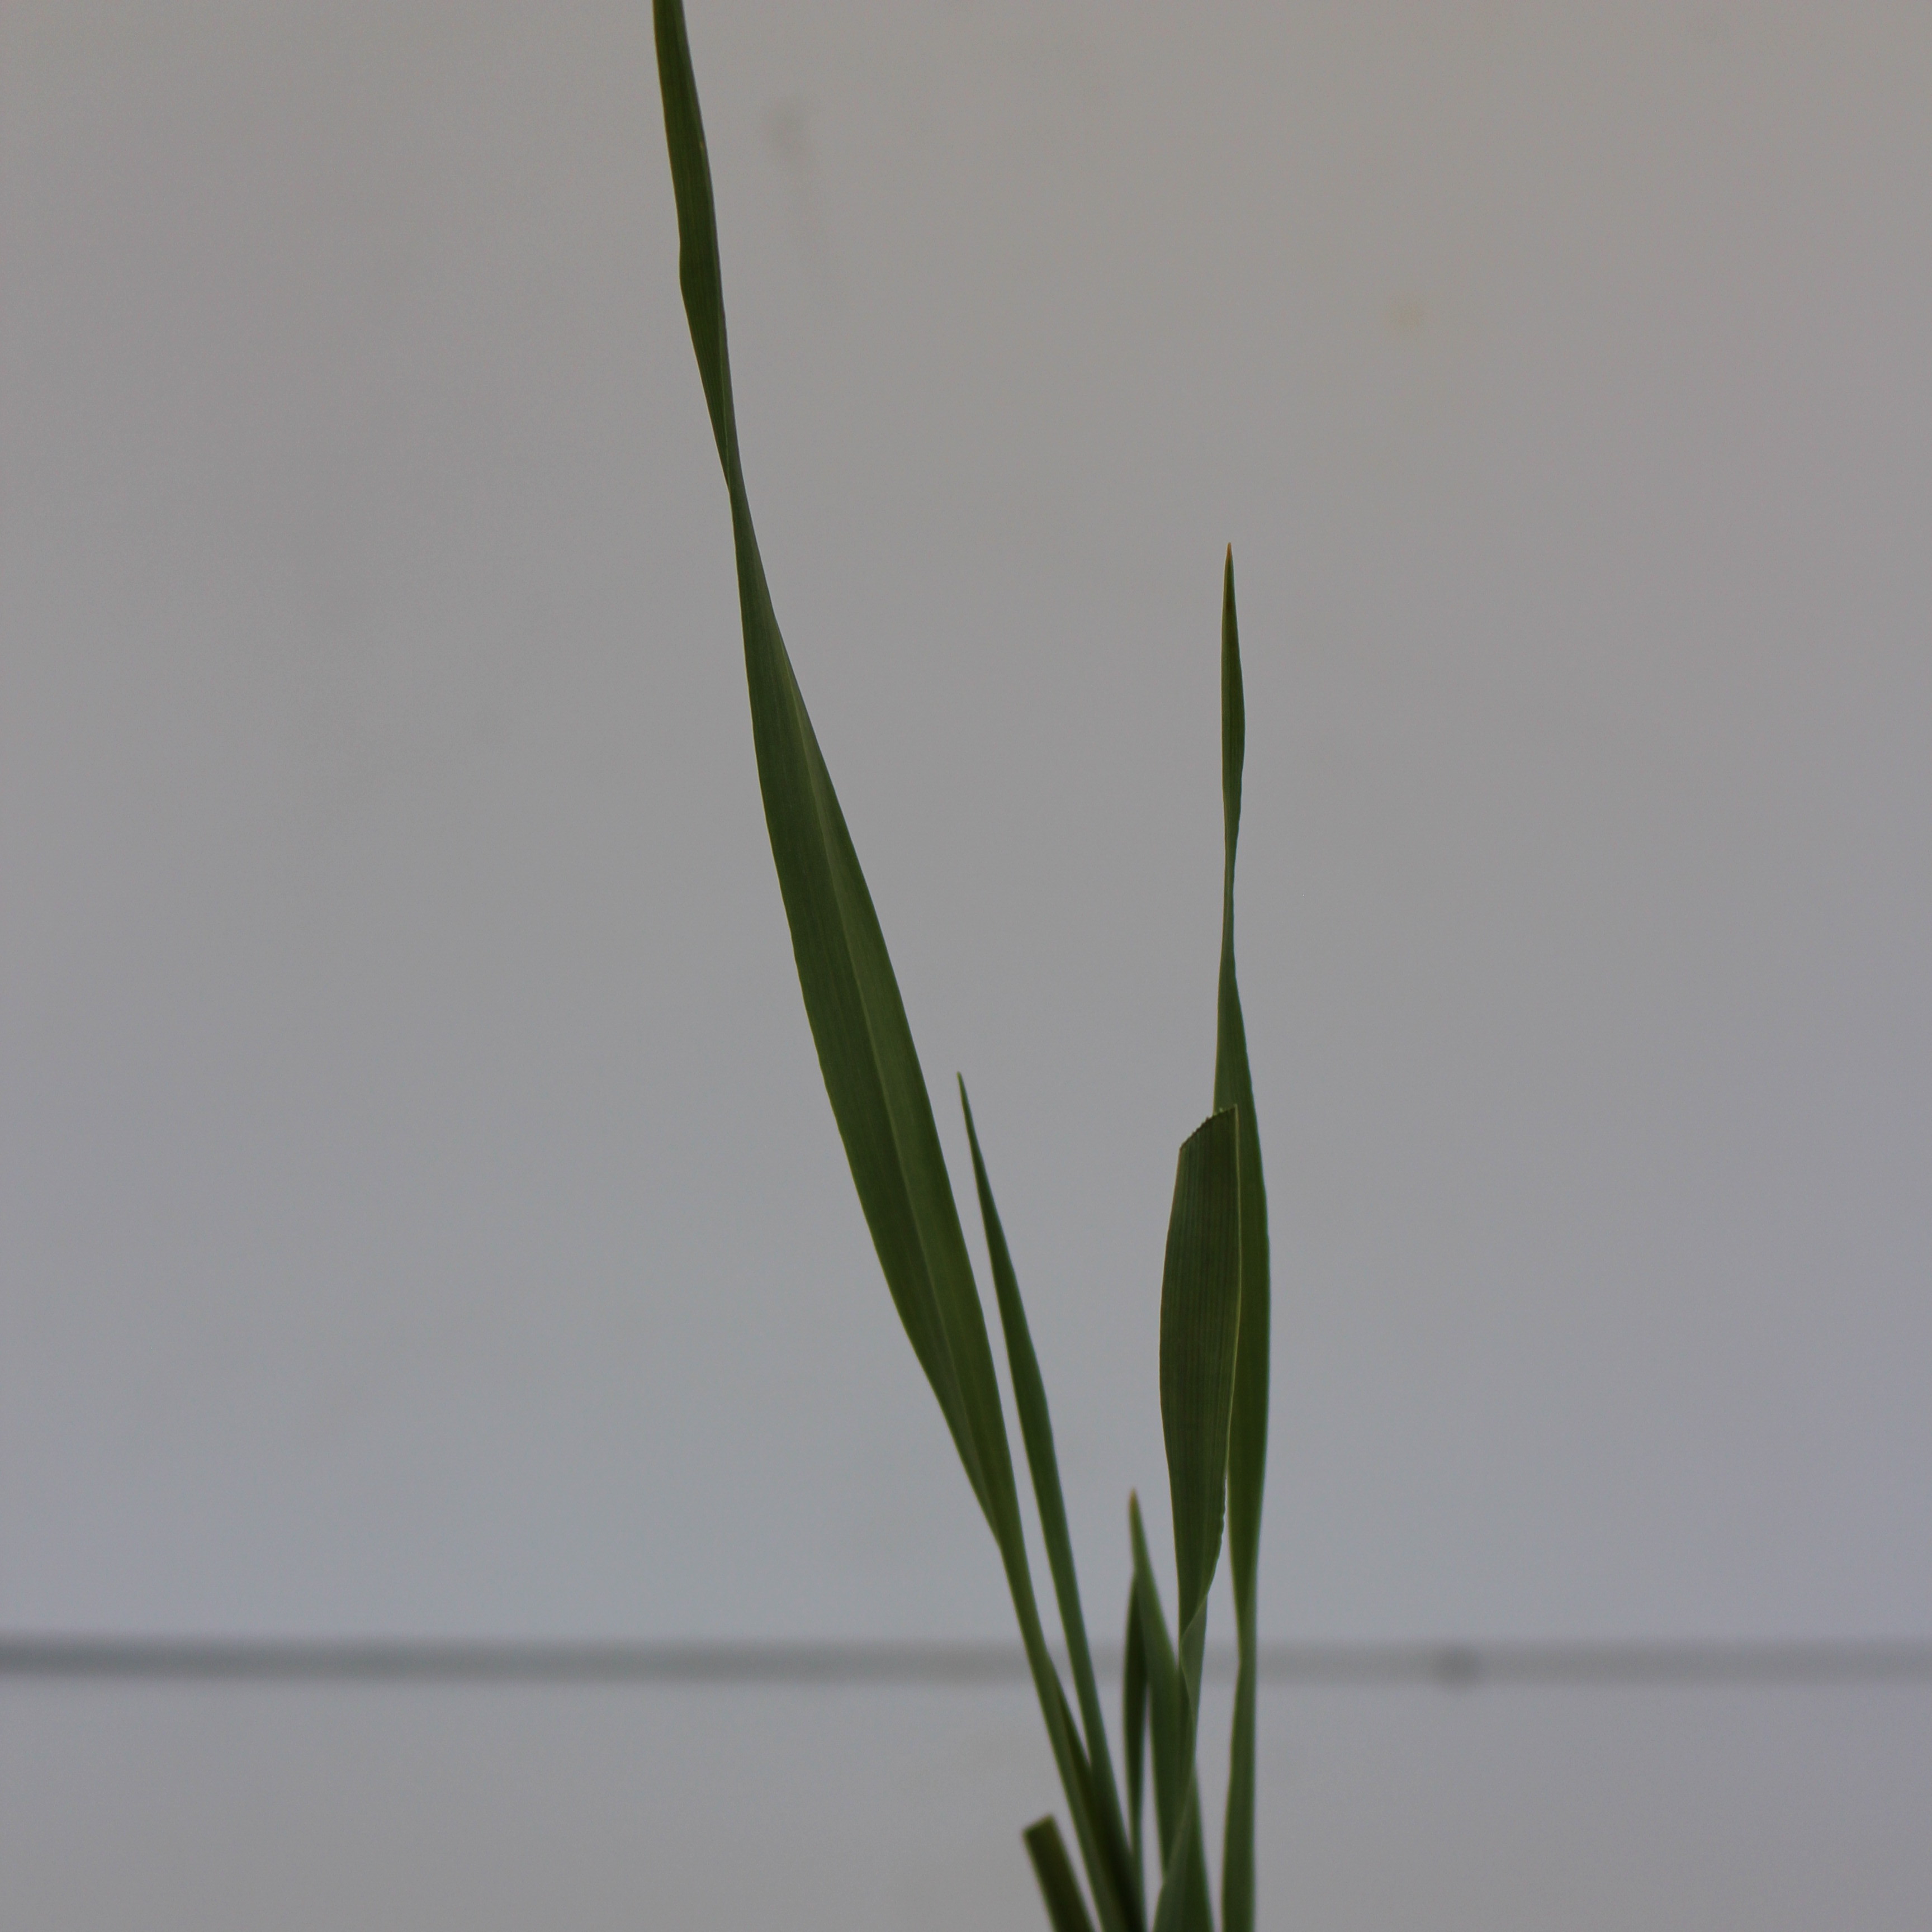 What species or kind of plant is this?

Avena sterilis
